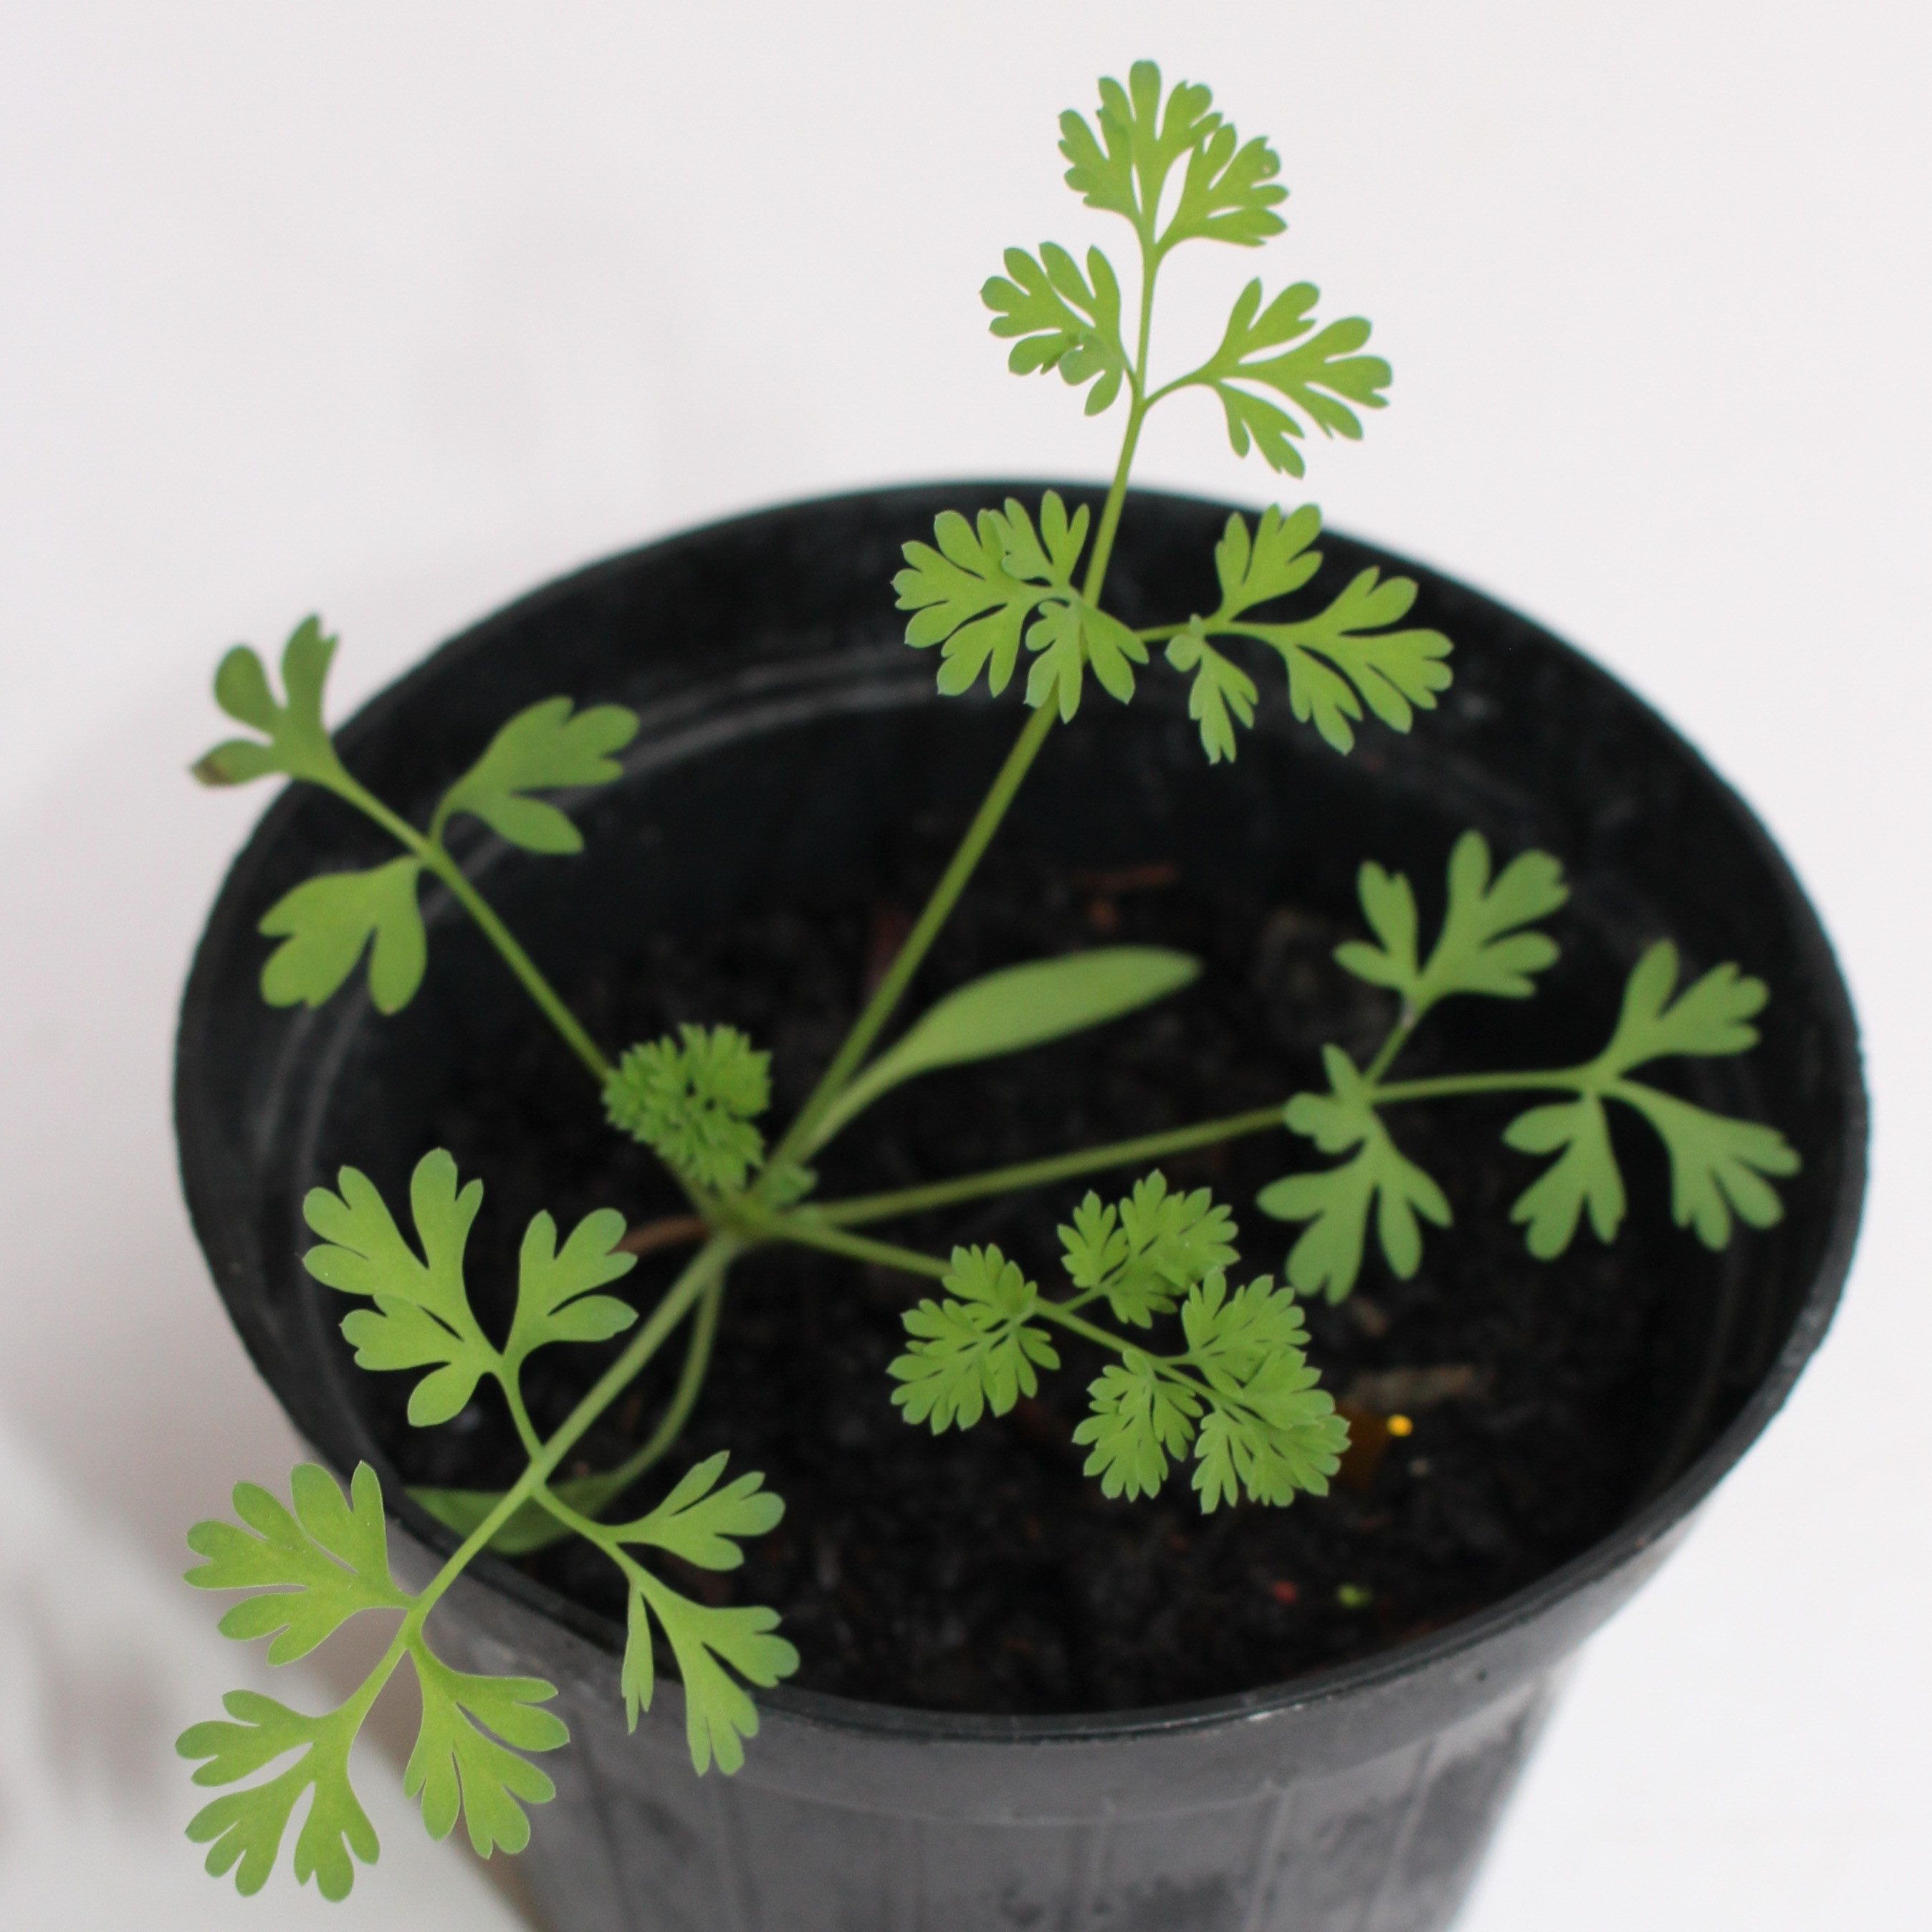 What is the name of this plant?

Fumaria officinalis
